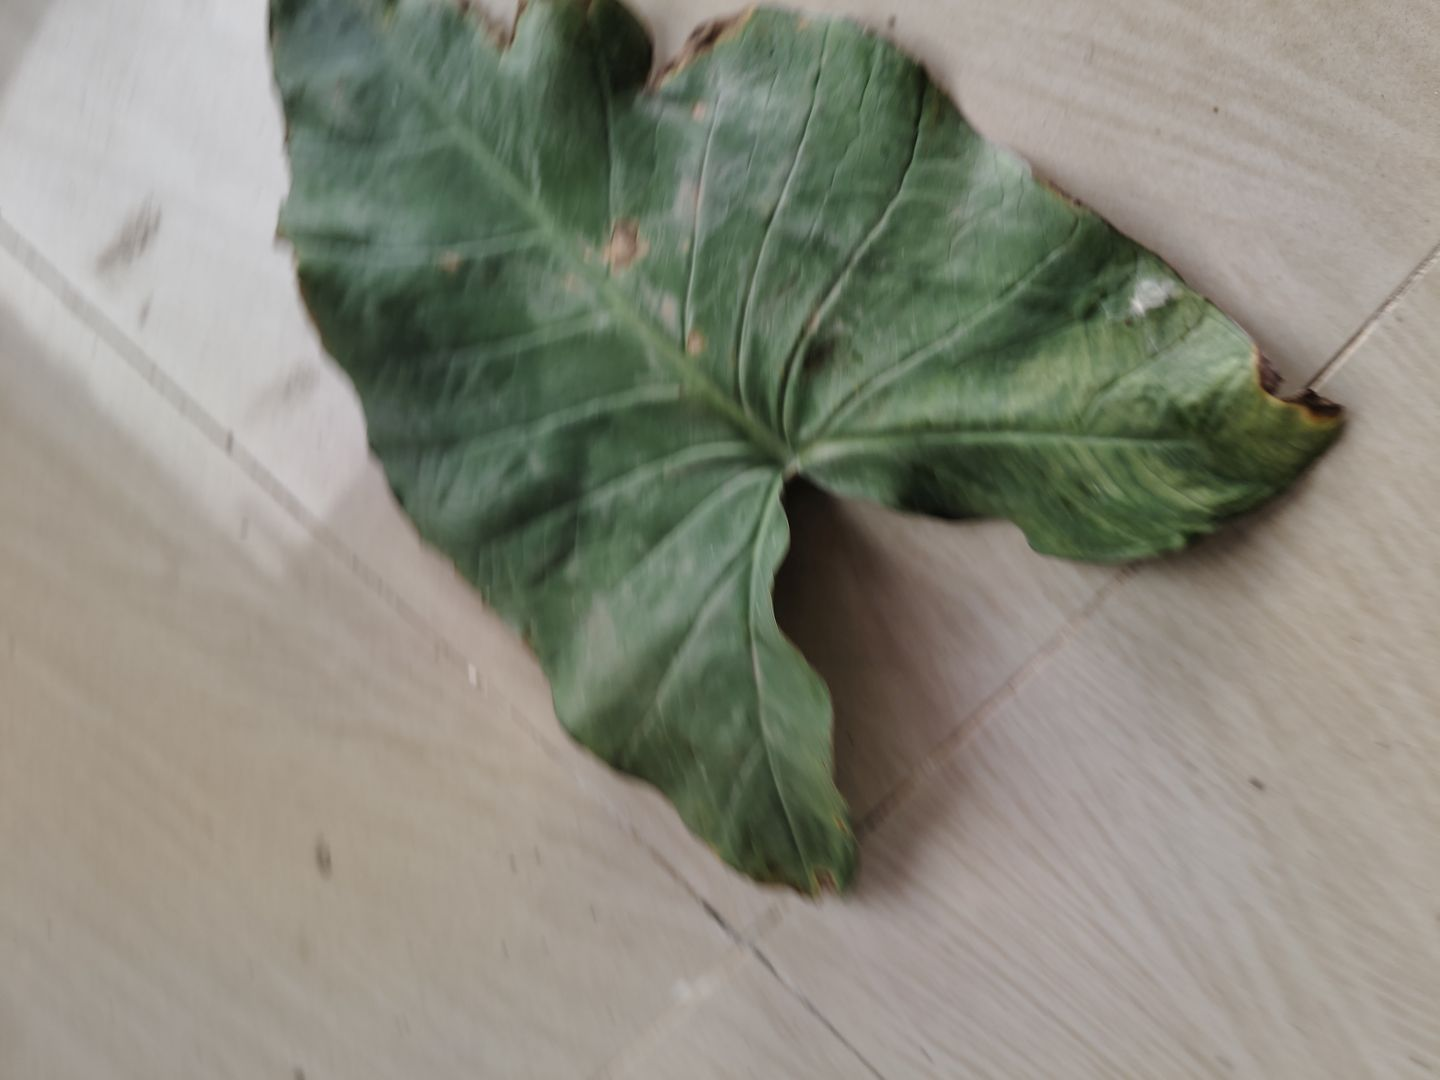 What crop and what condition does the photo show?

taro, leaf blight
